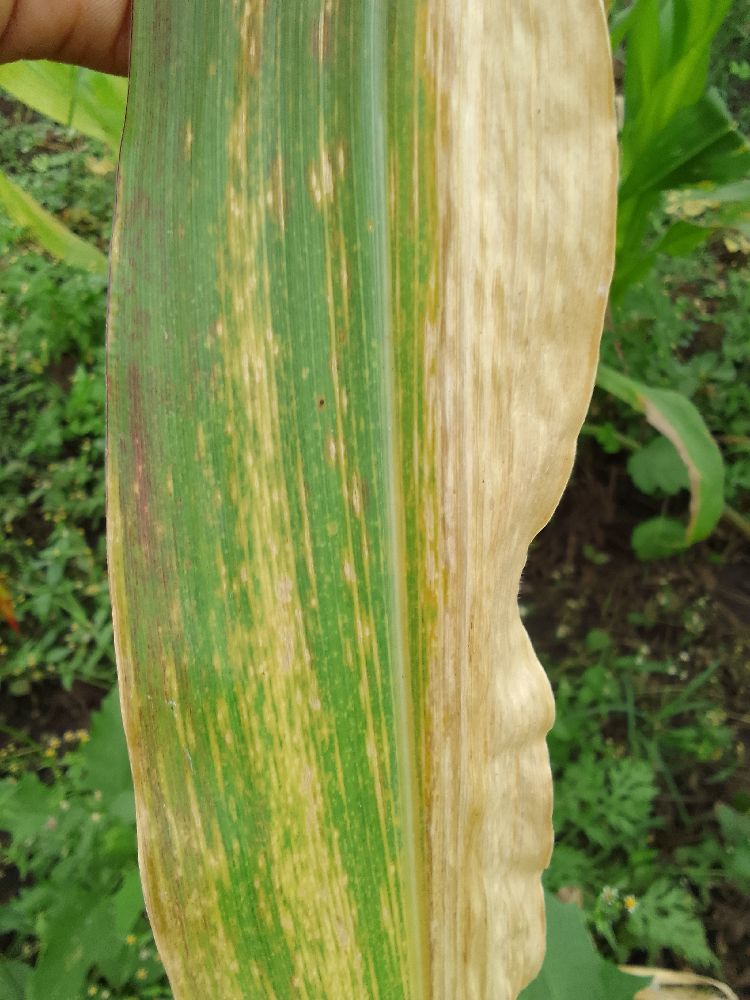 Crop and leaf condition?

maize, maize lethal necrosis
